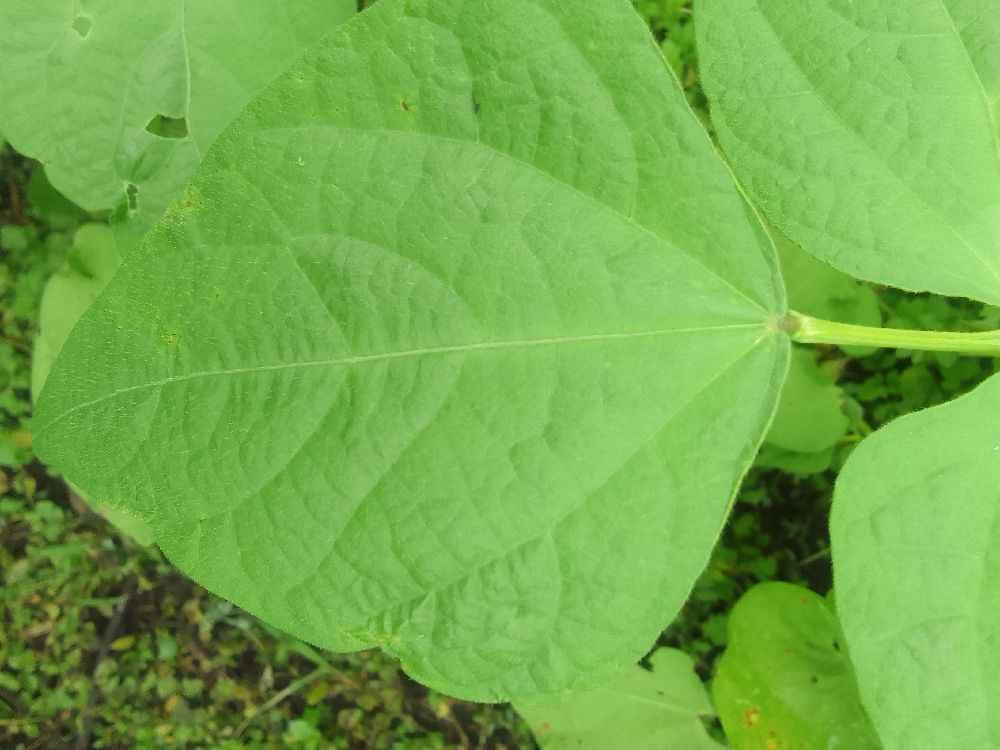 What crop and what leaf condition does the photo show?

common bean, healthy
